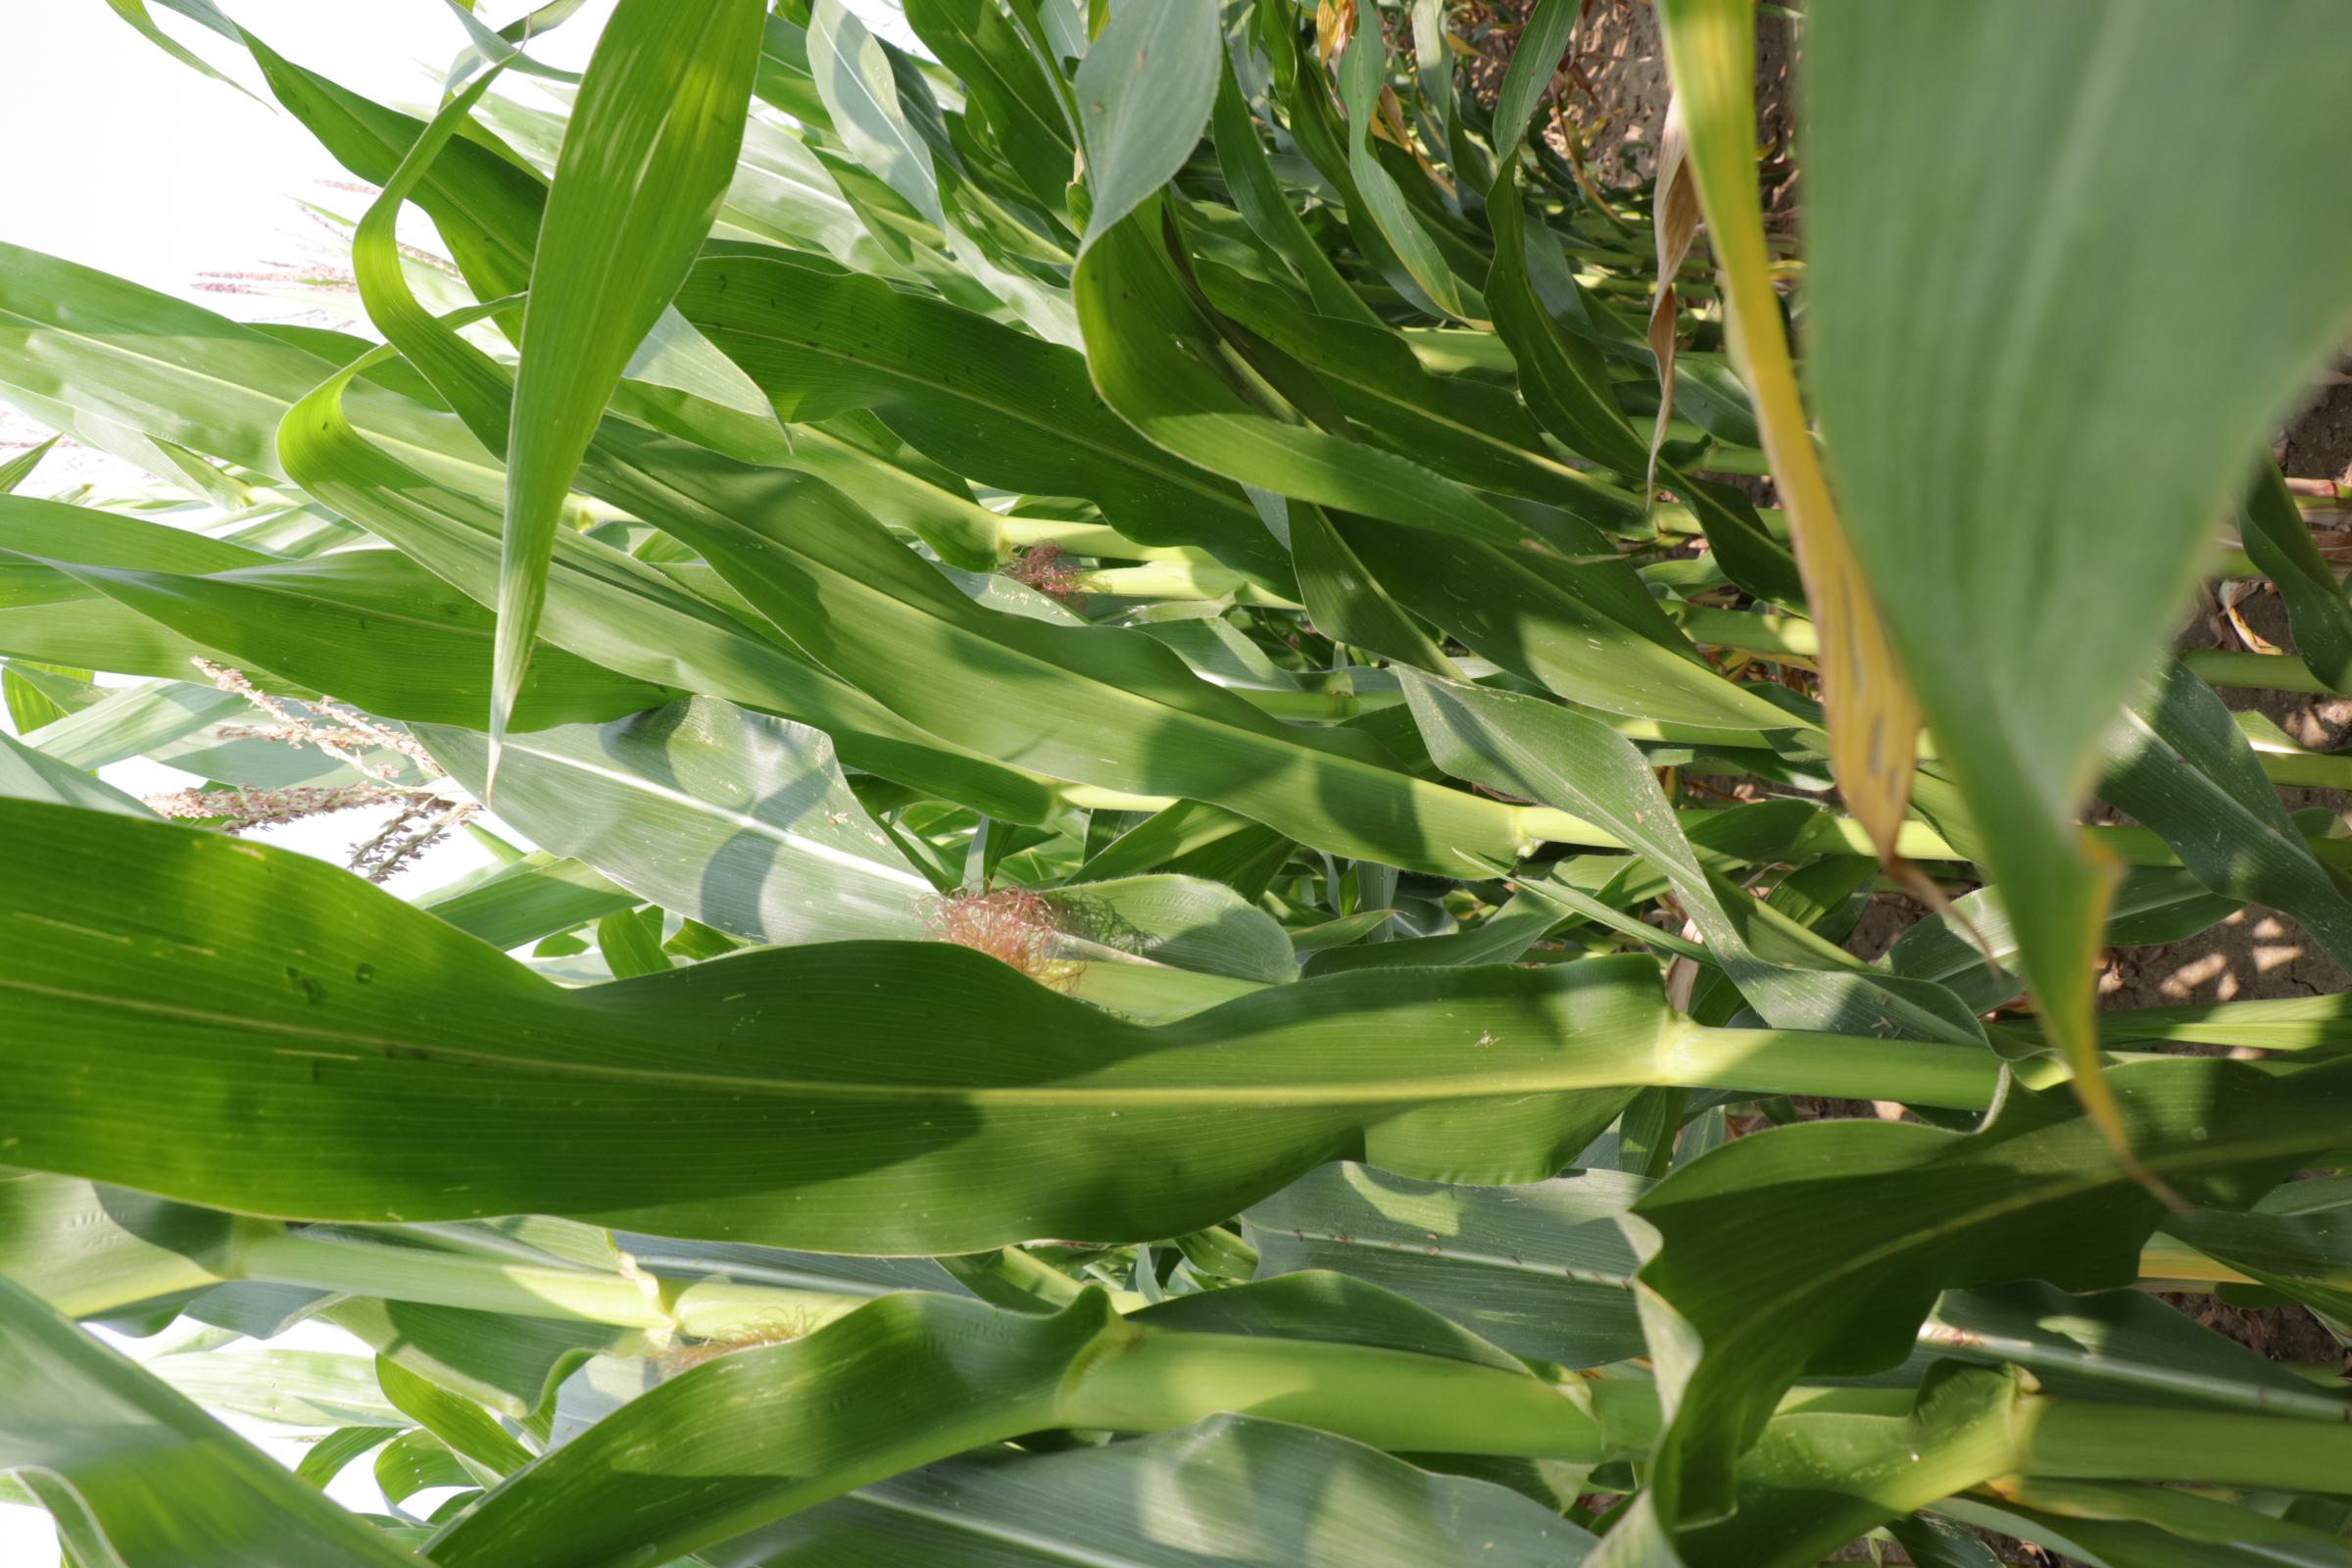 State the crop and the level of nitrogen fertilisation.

maize, reduced nitrogen fertilisation
